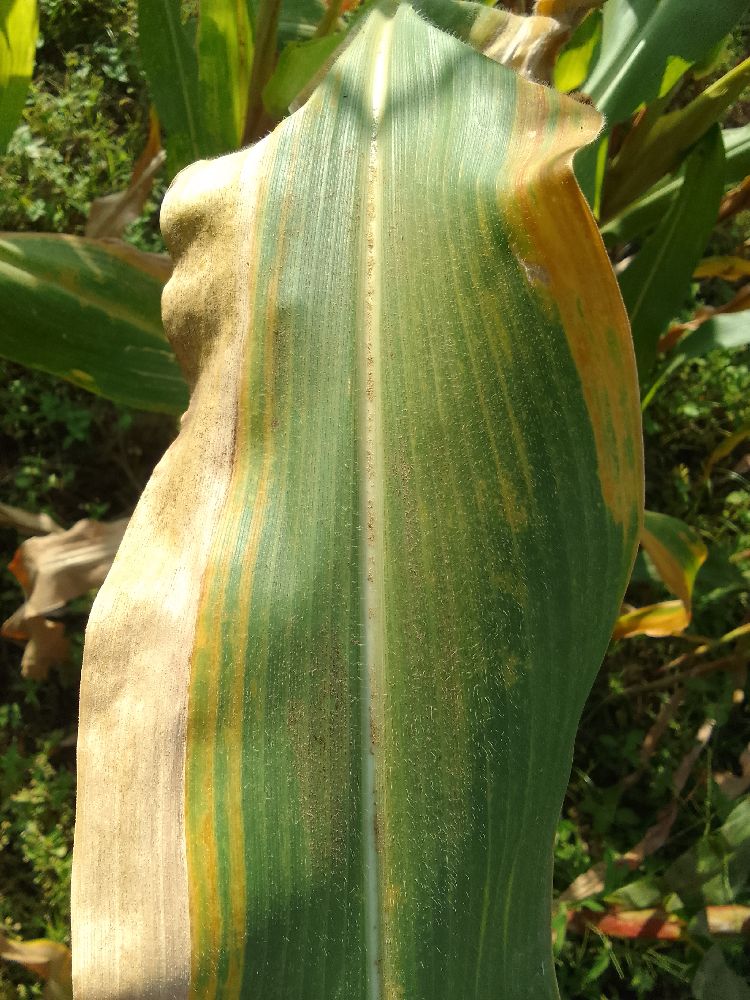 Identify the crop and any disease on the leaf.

maize, maize lethal necrosis
